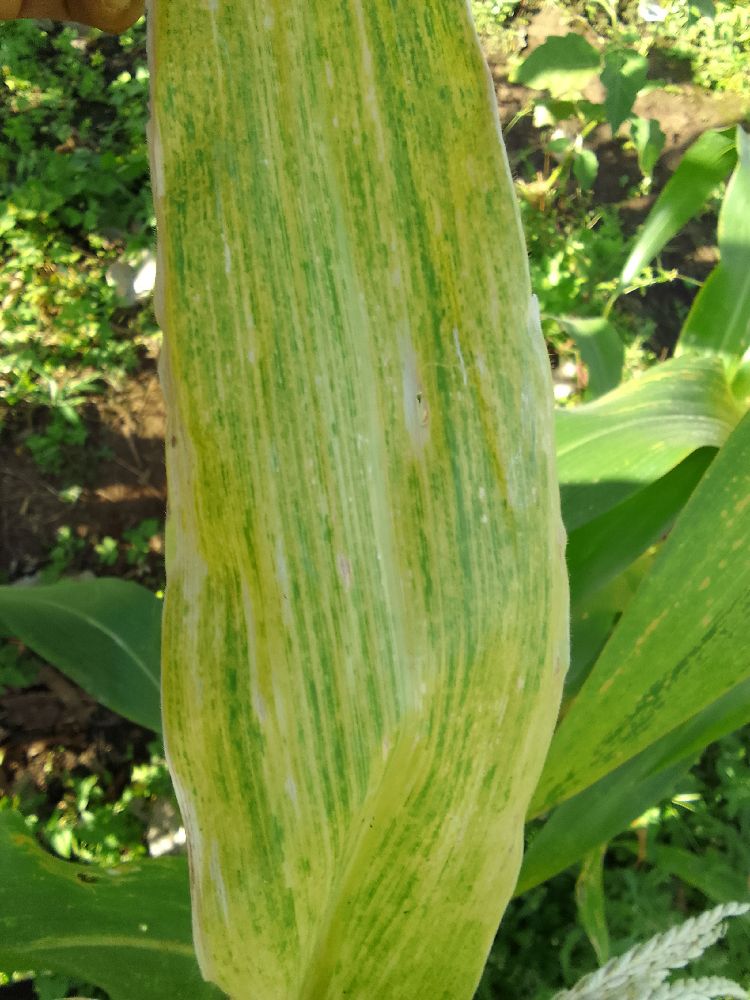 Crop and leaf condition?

maize, maize lethal necrosis
